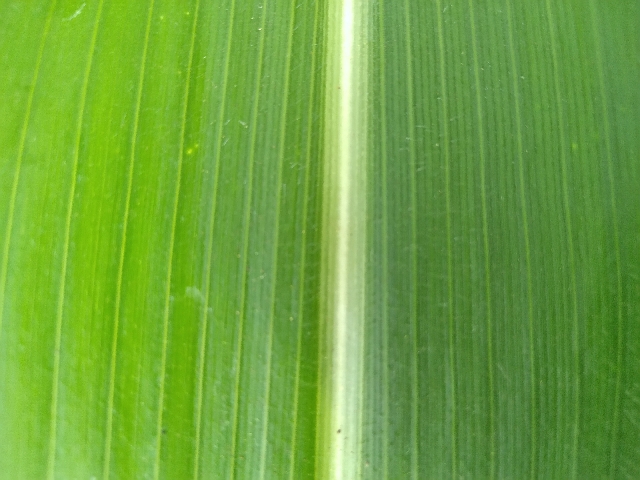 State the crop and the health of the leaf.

maize, healthy
